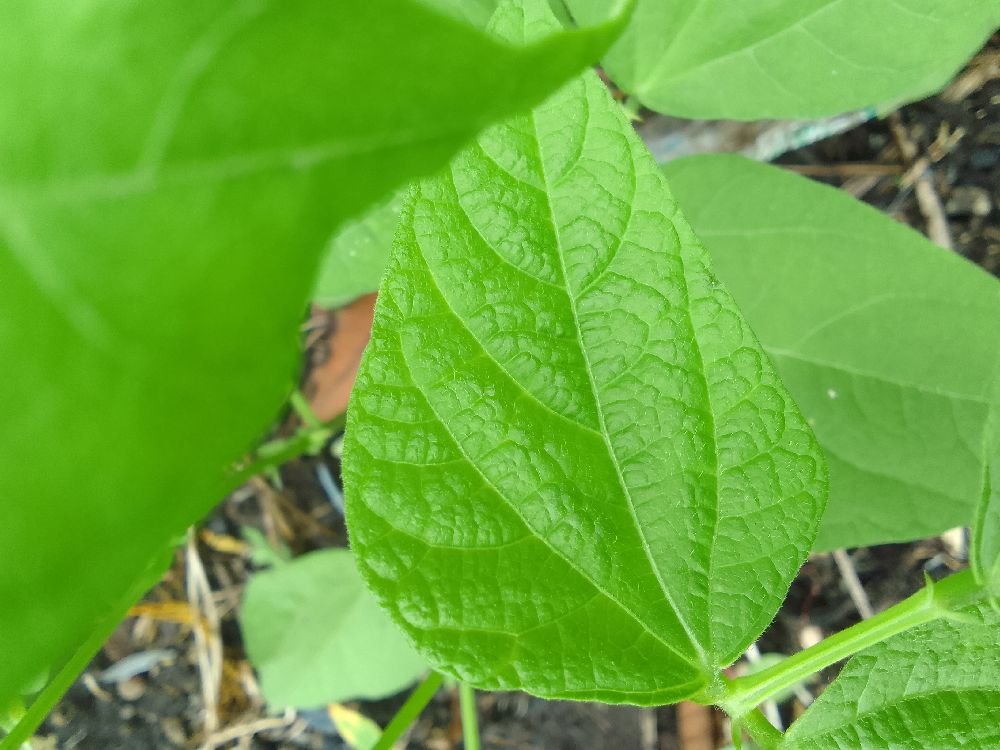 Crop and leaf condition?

common bean, healthy
